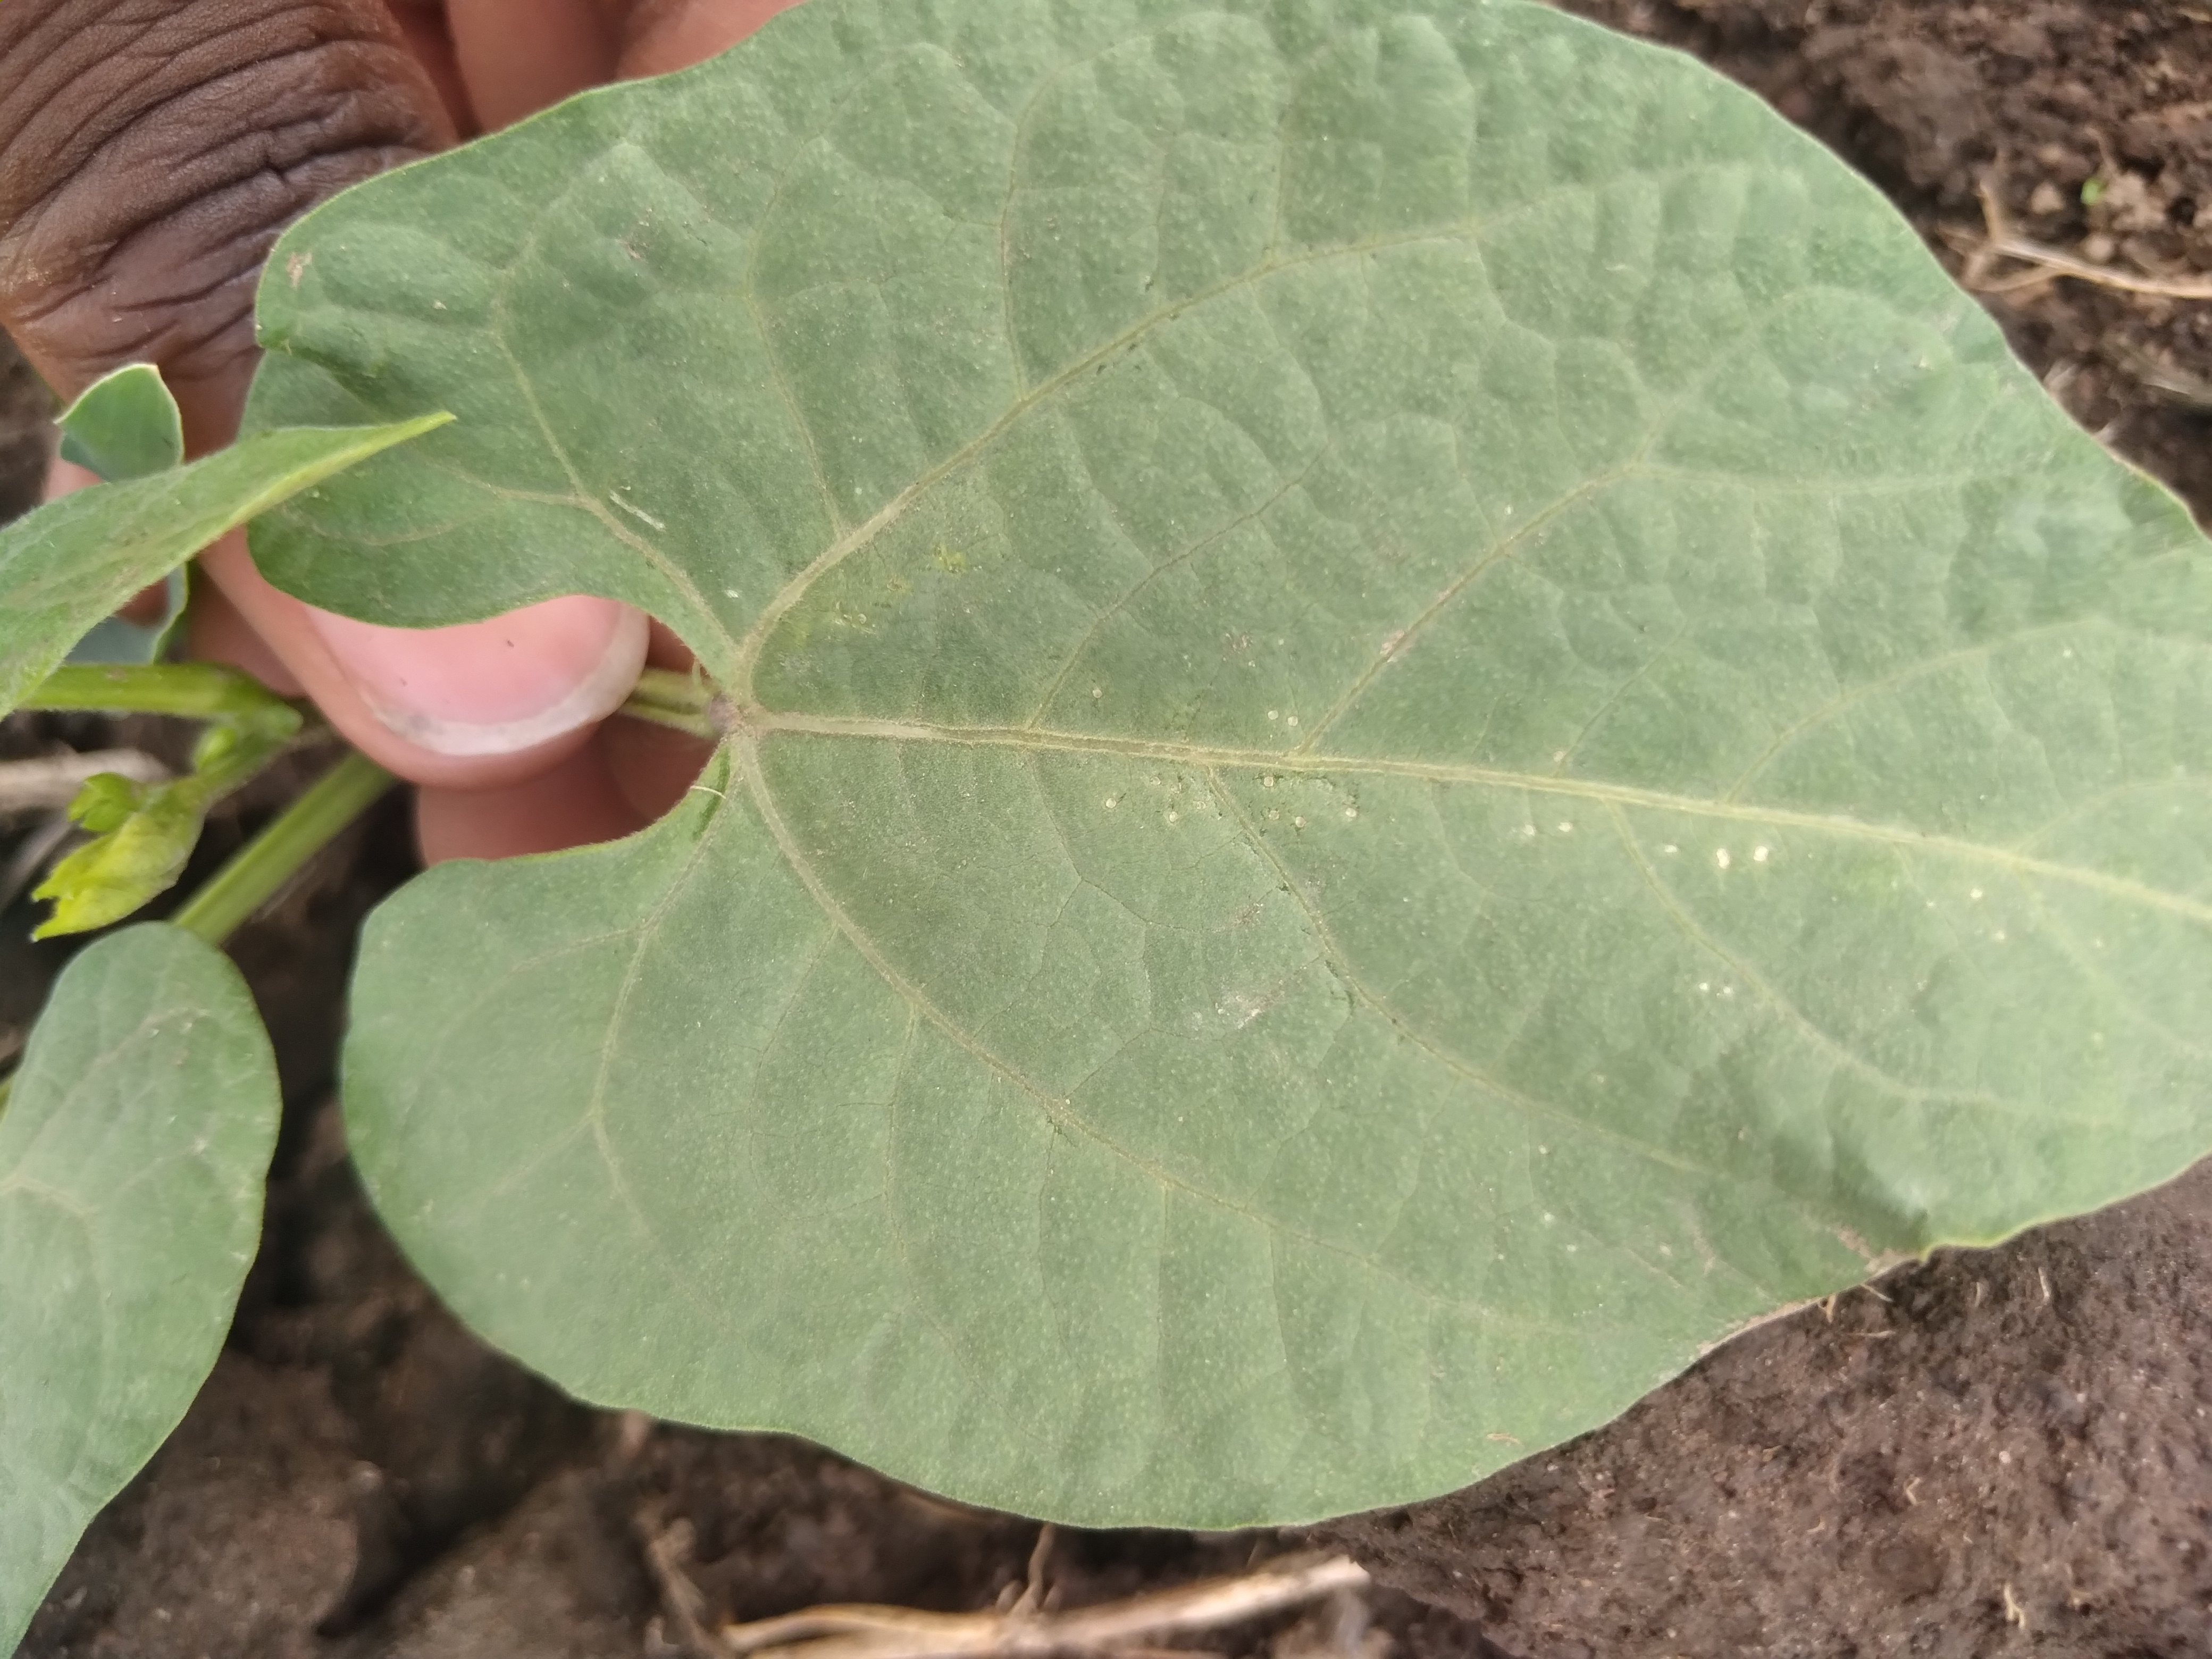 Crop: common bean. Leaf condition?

healthy
